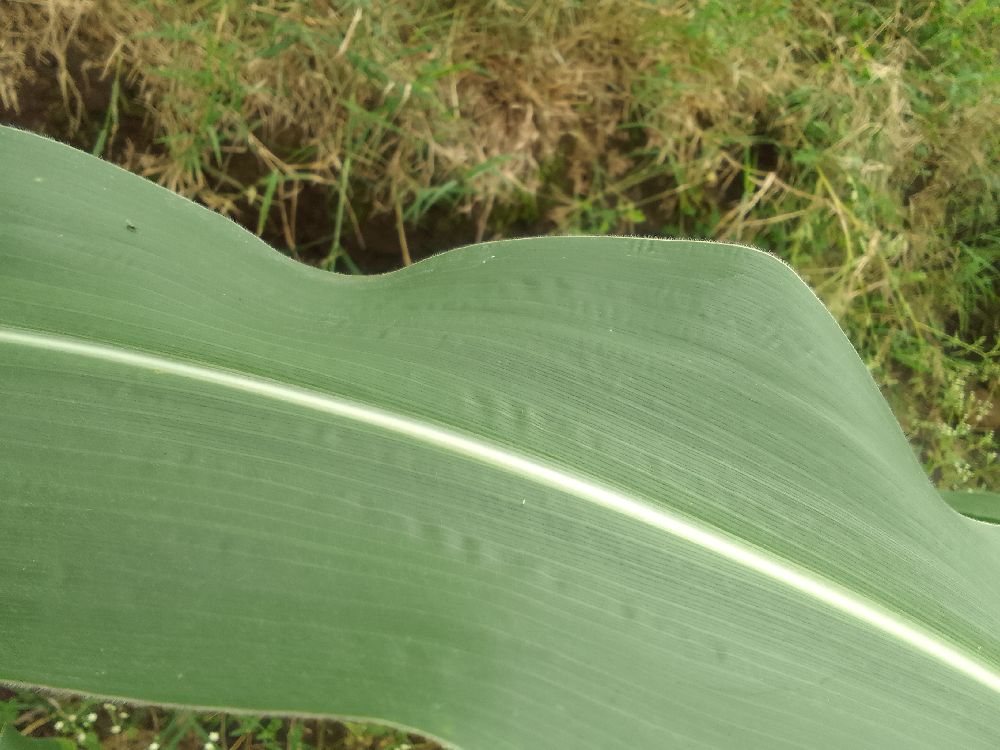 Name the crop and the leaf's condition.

maize, healthy
